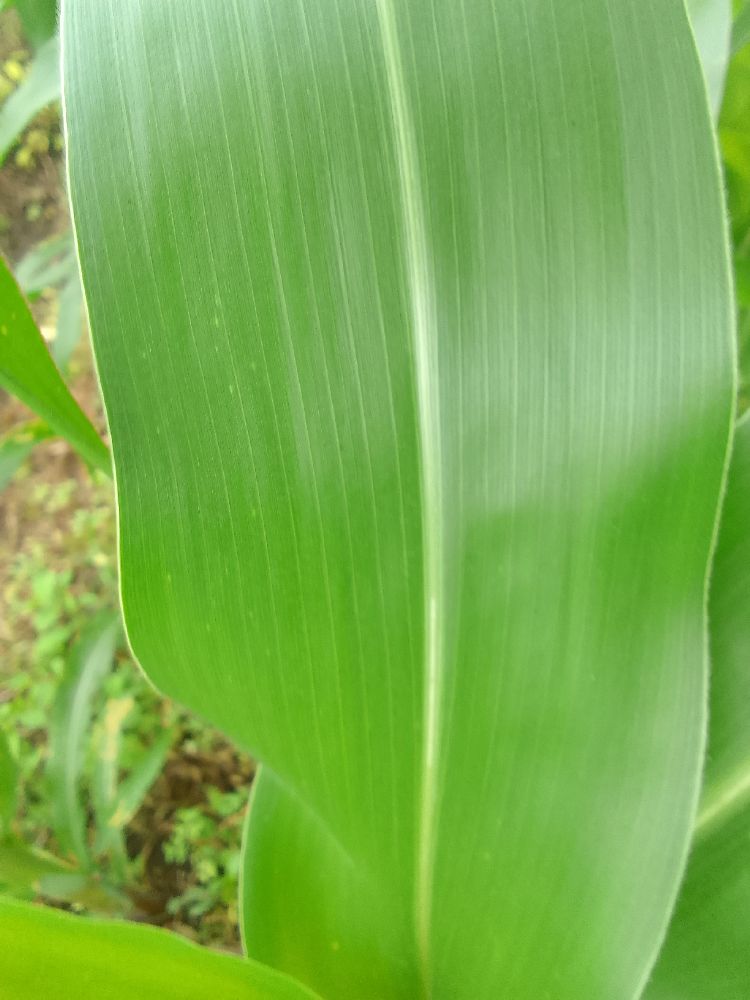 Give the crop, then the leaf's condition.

maize, healthy
